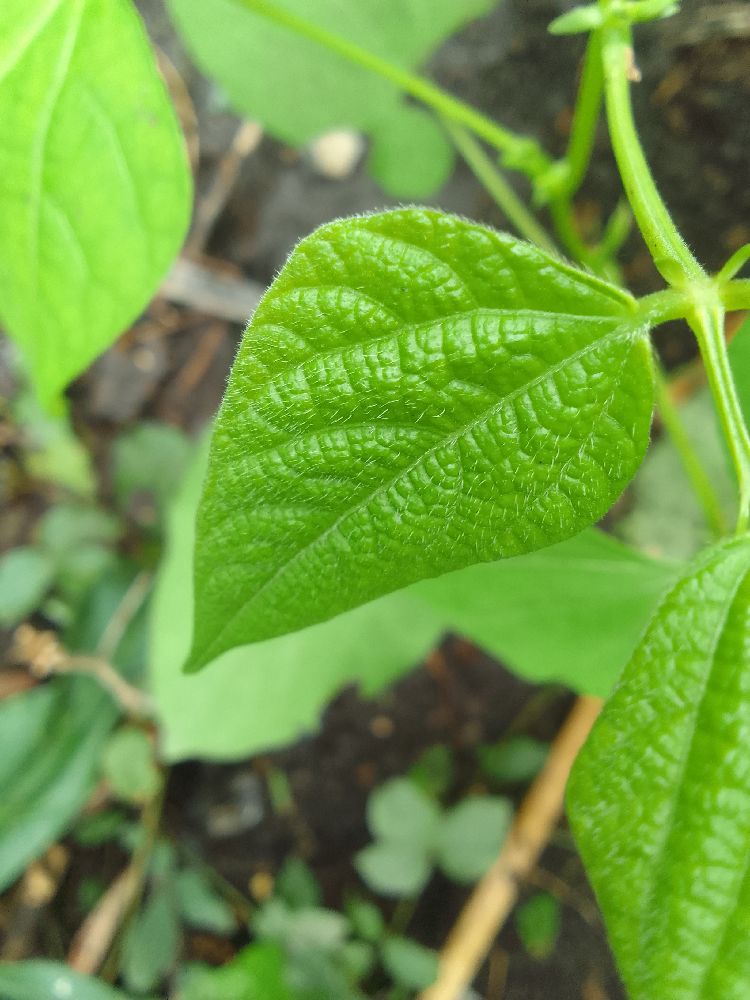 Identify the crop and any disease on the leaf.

common bean, healthy
